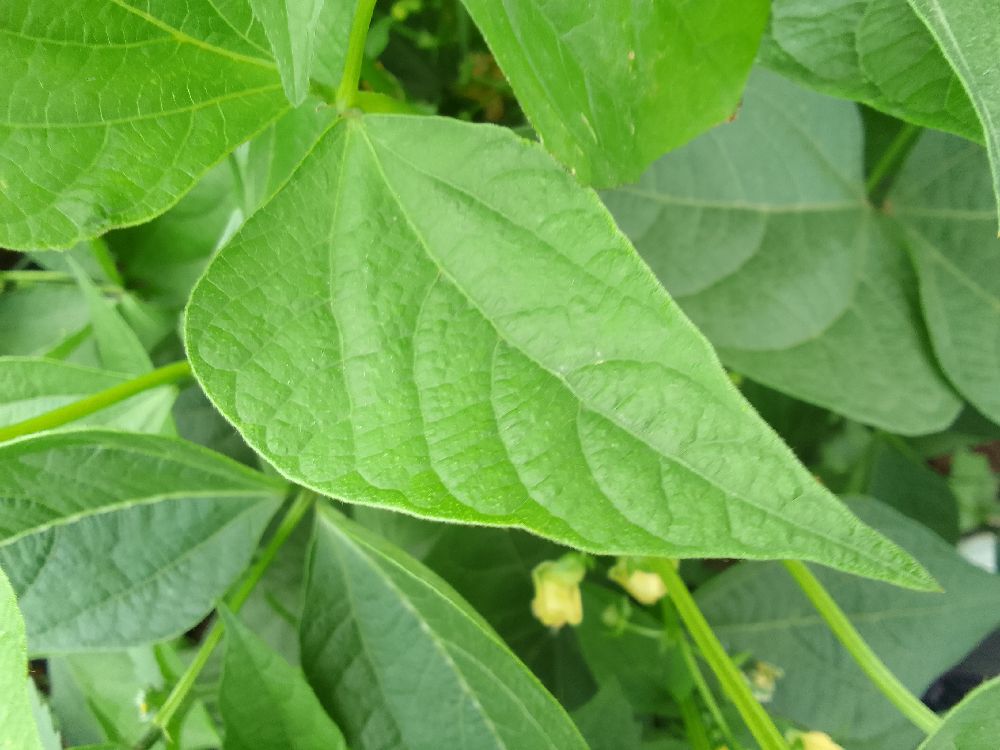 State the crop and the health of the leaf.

common bean, healthy
